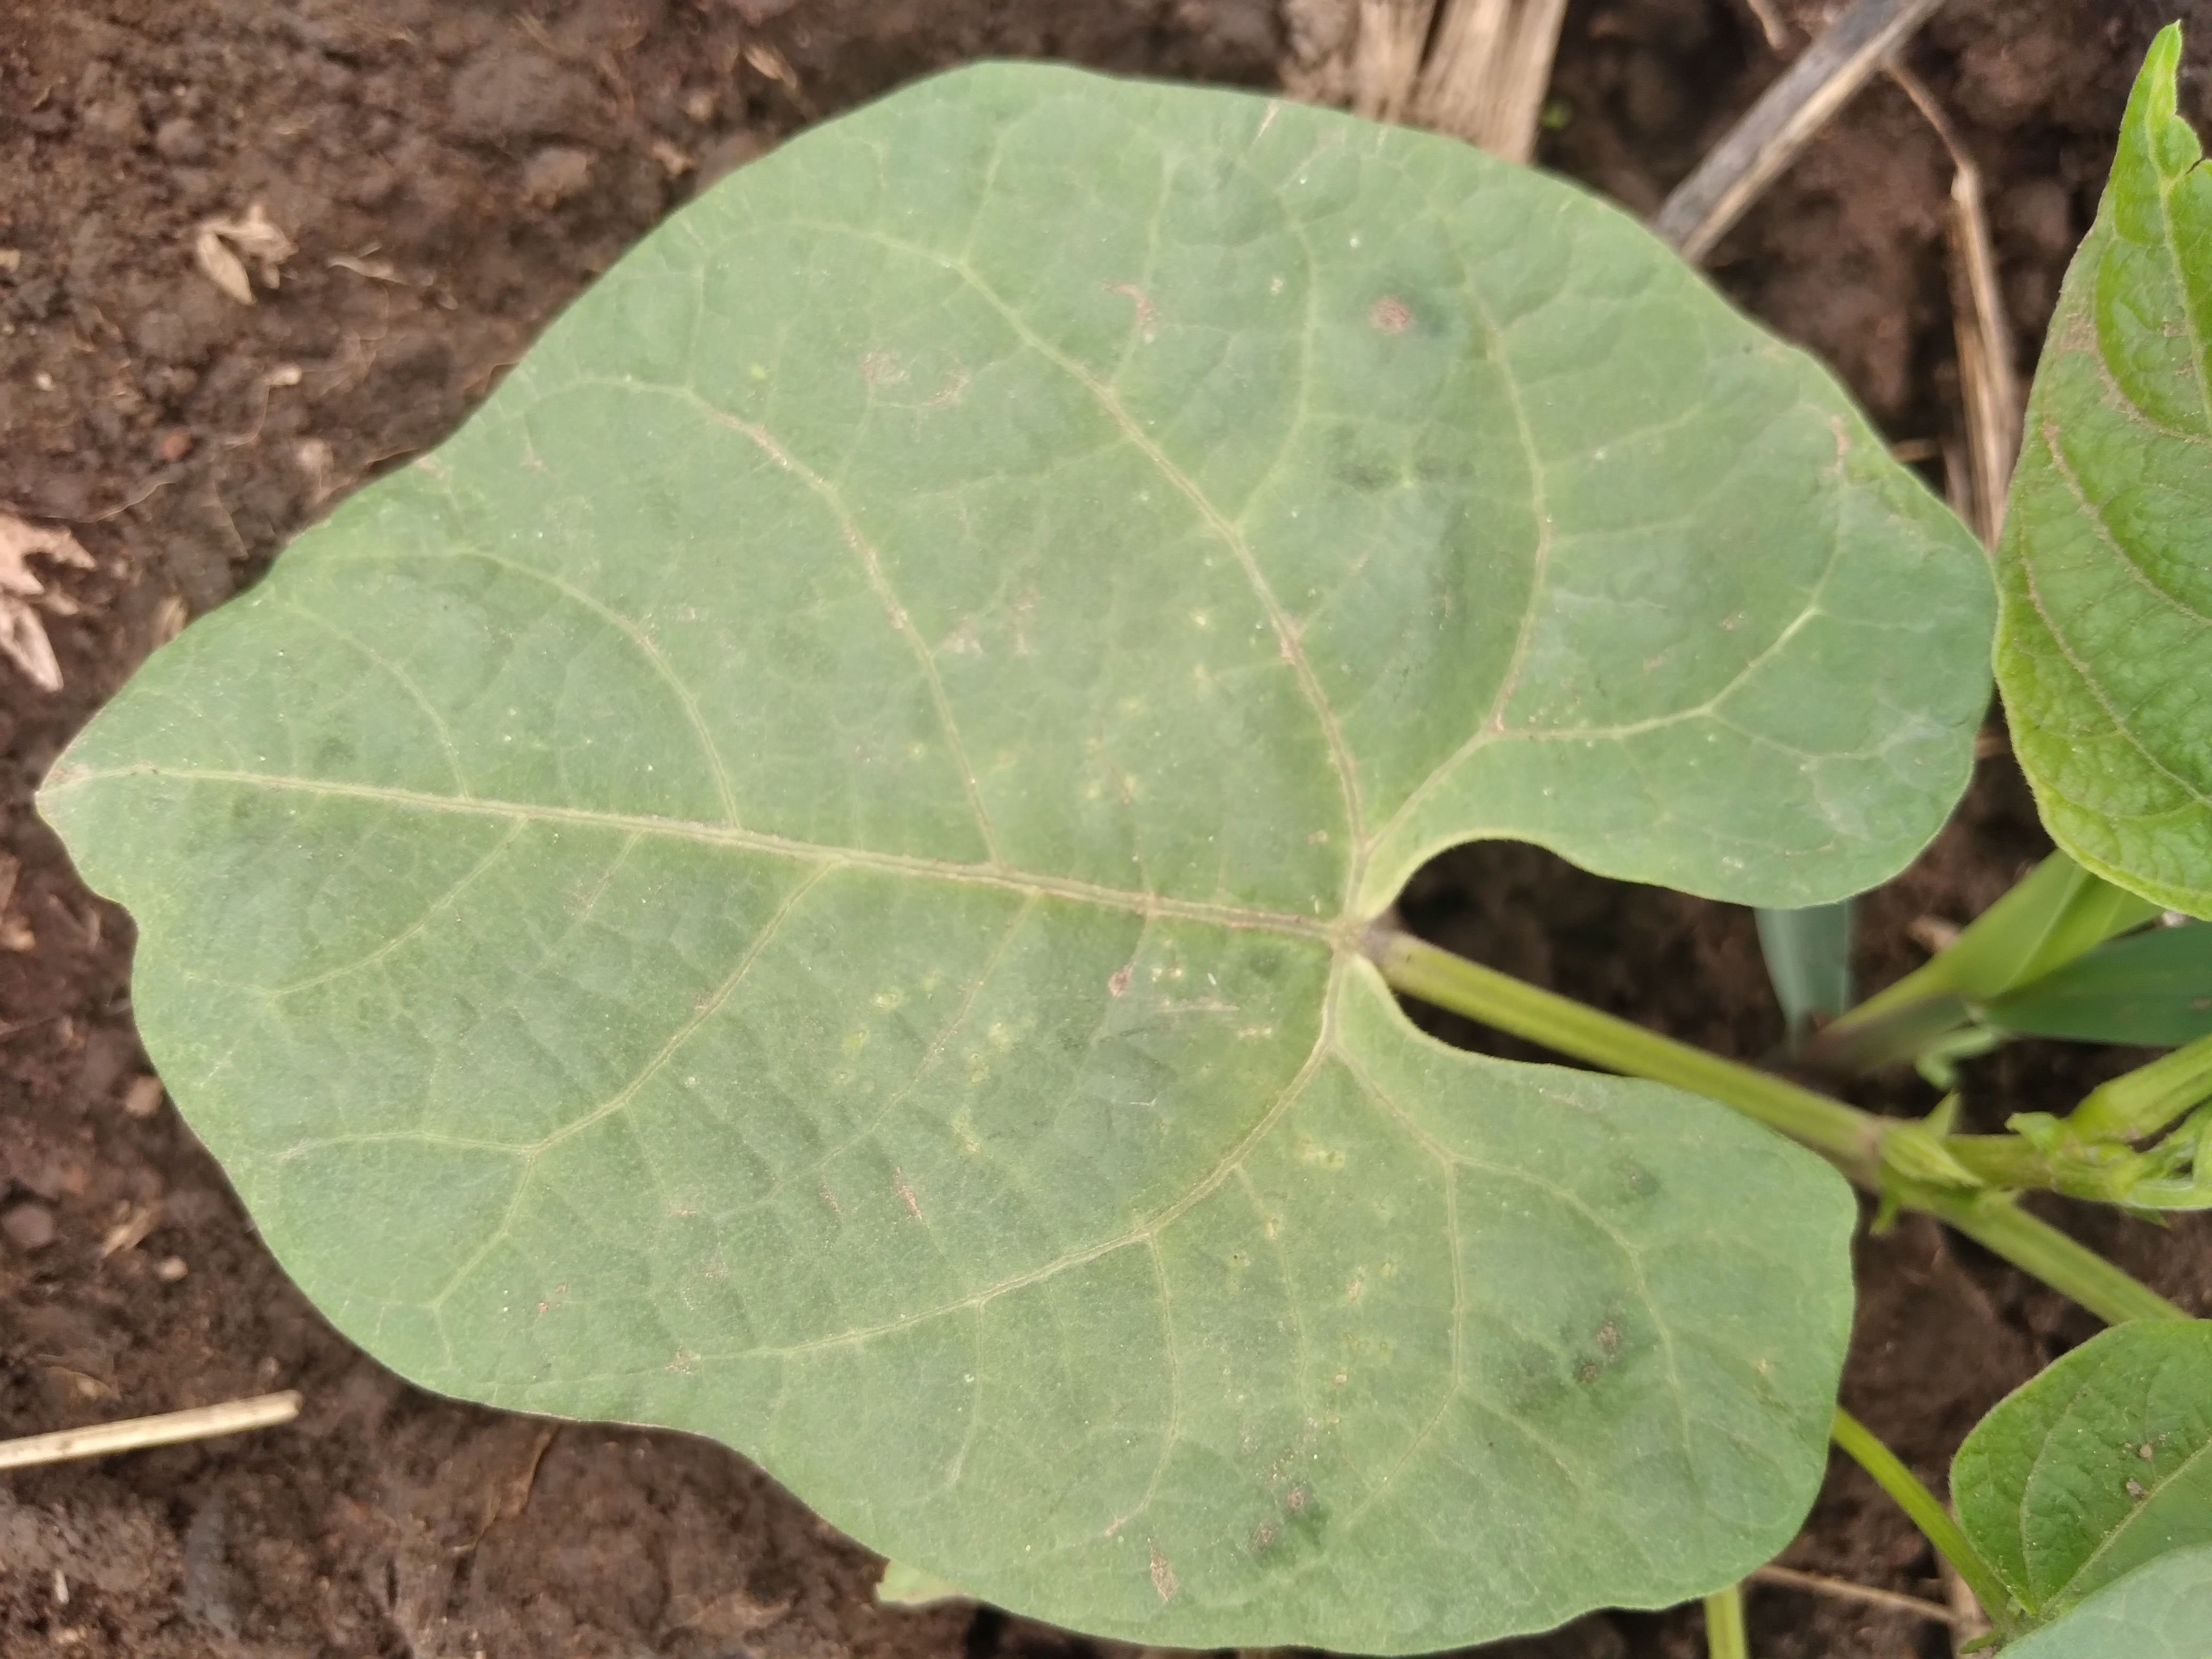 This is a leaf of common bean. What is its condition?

healthy
